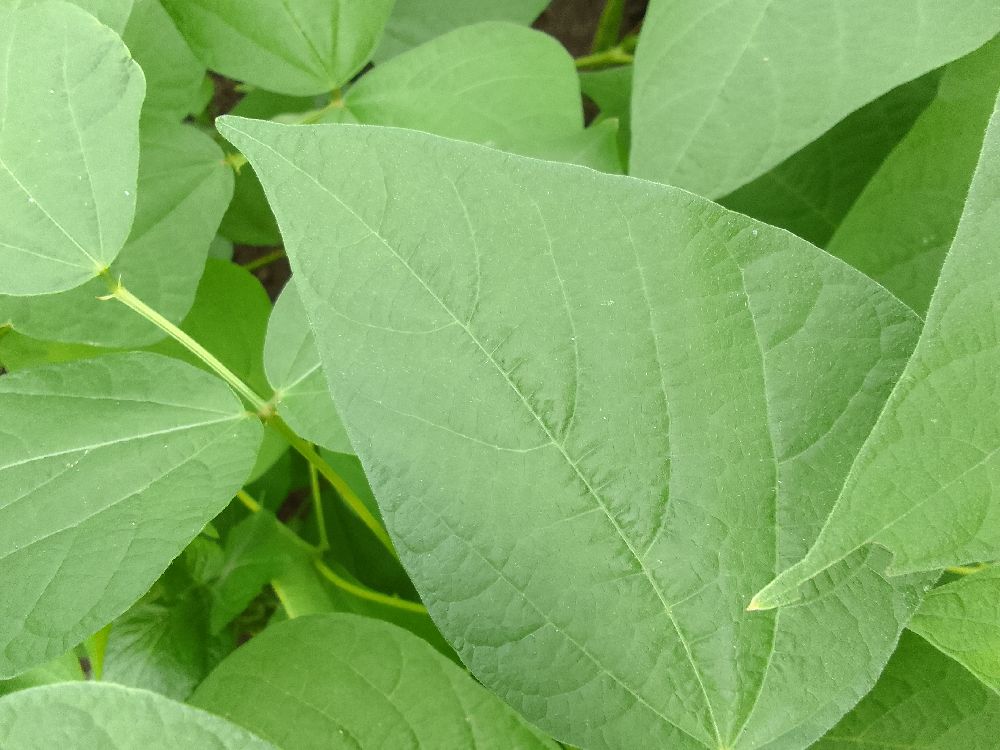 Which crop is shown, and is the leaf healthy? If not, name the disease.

common bean, healthy
